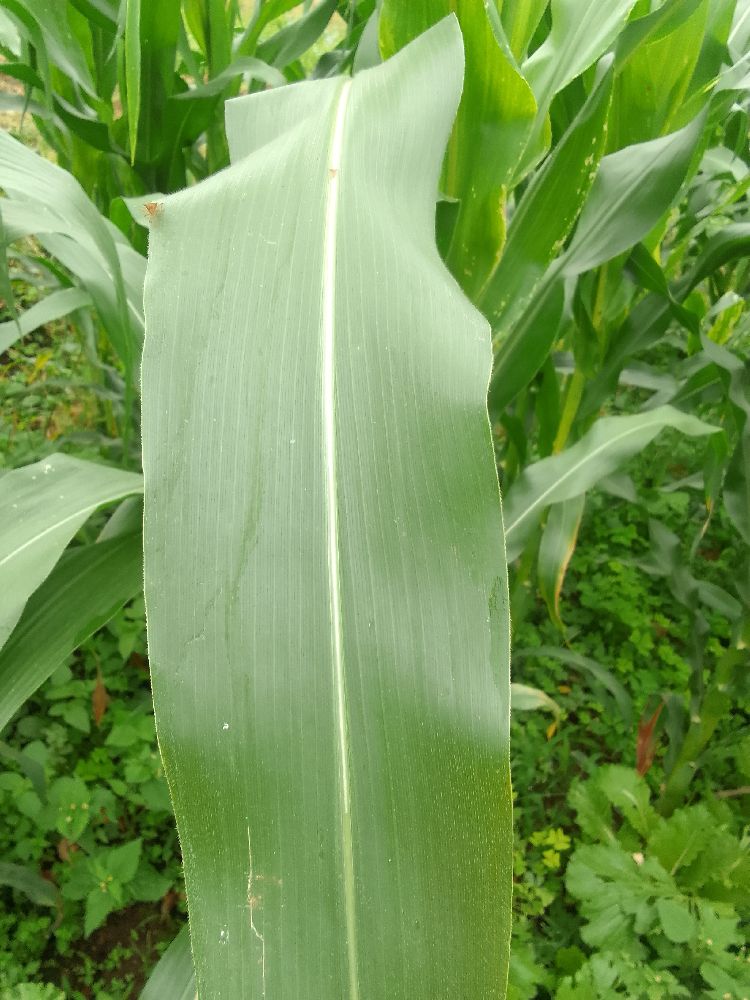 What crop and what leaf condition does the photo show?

maize, healthy
